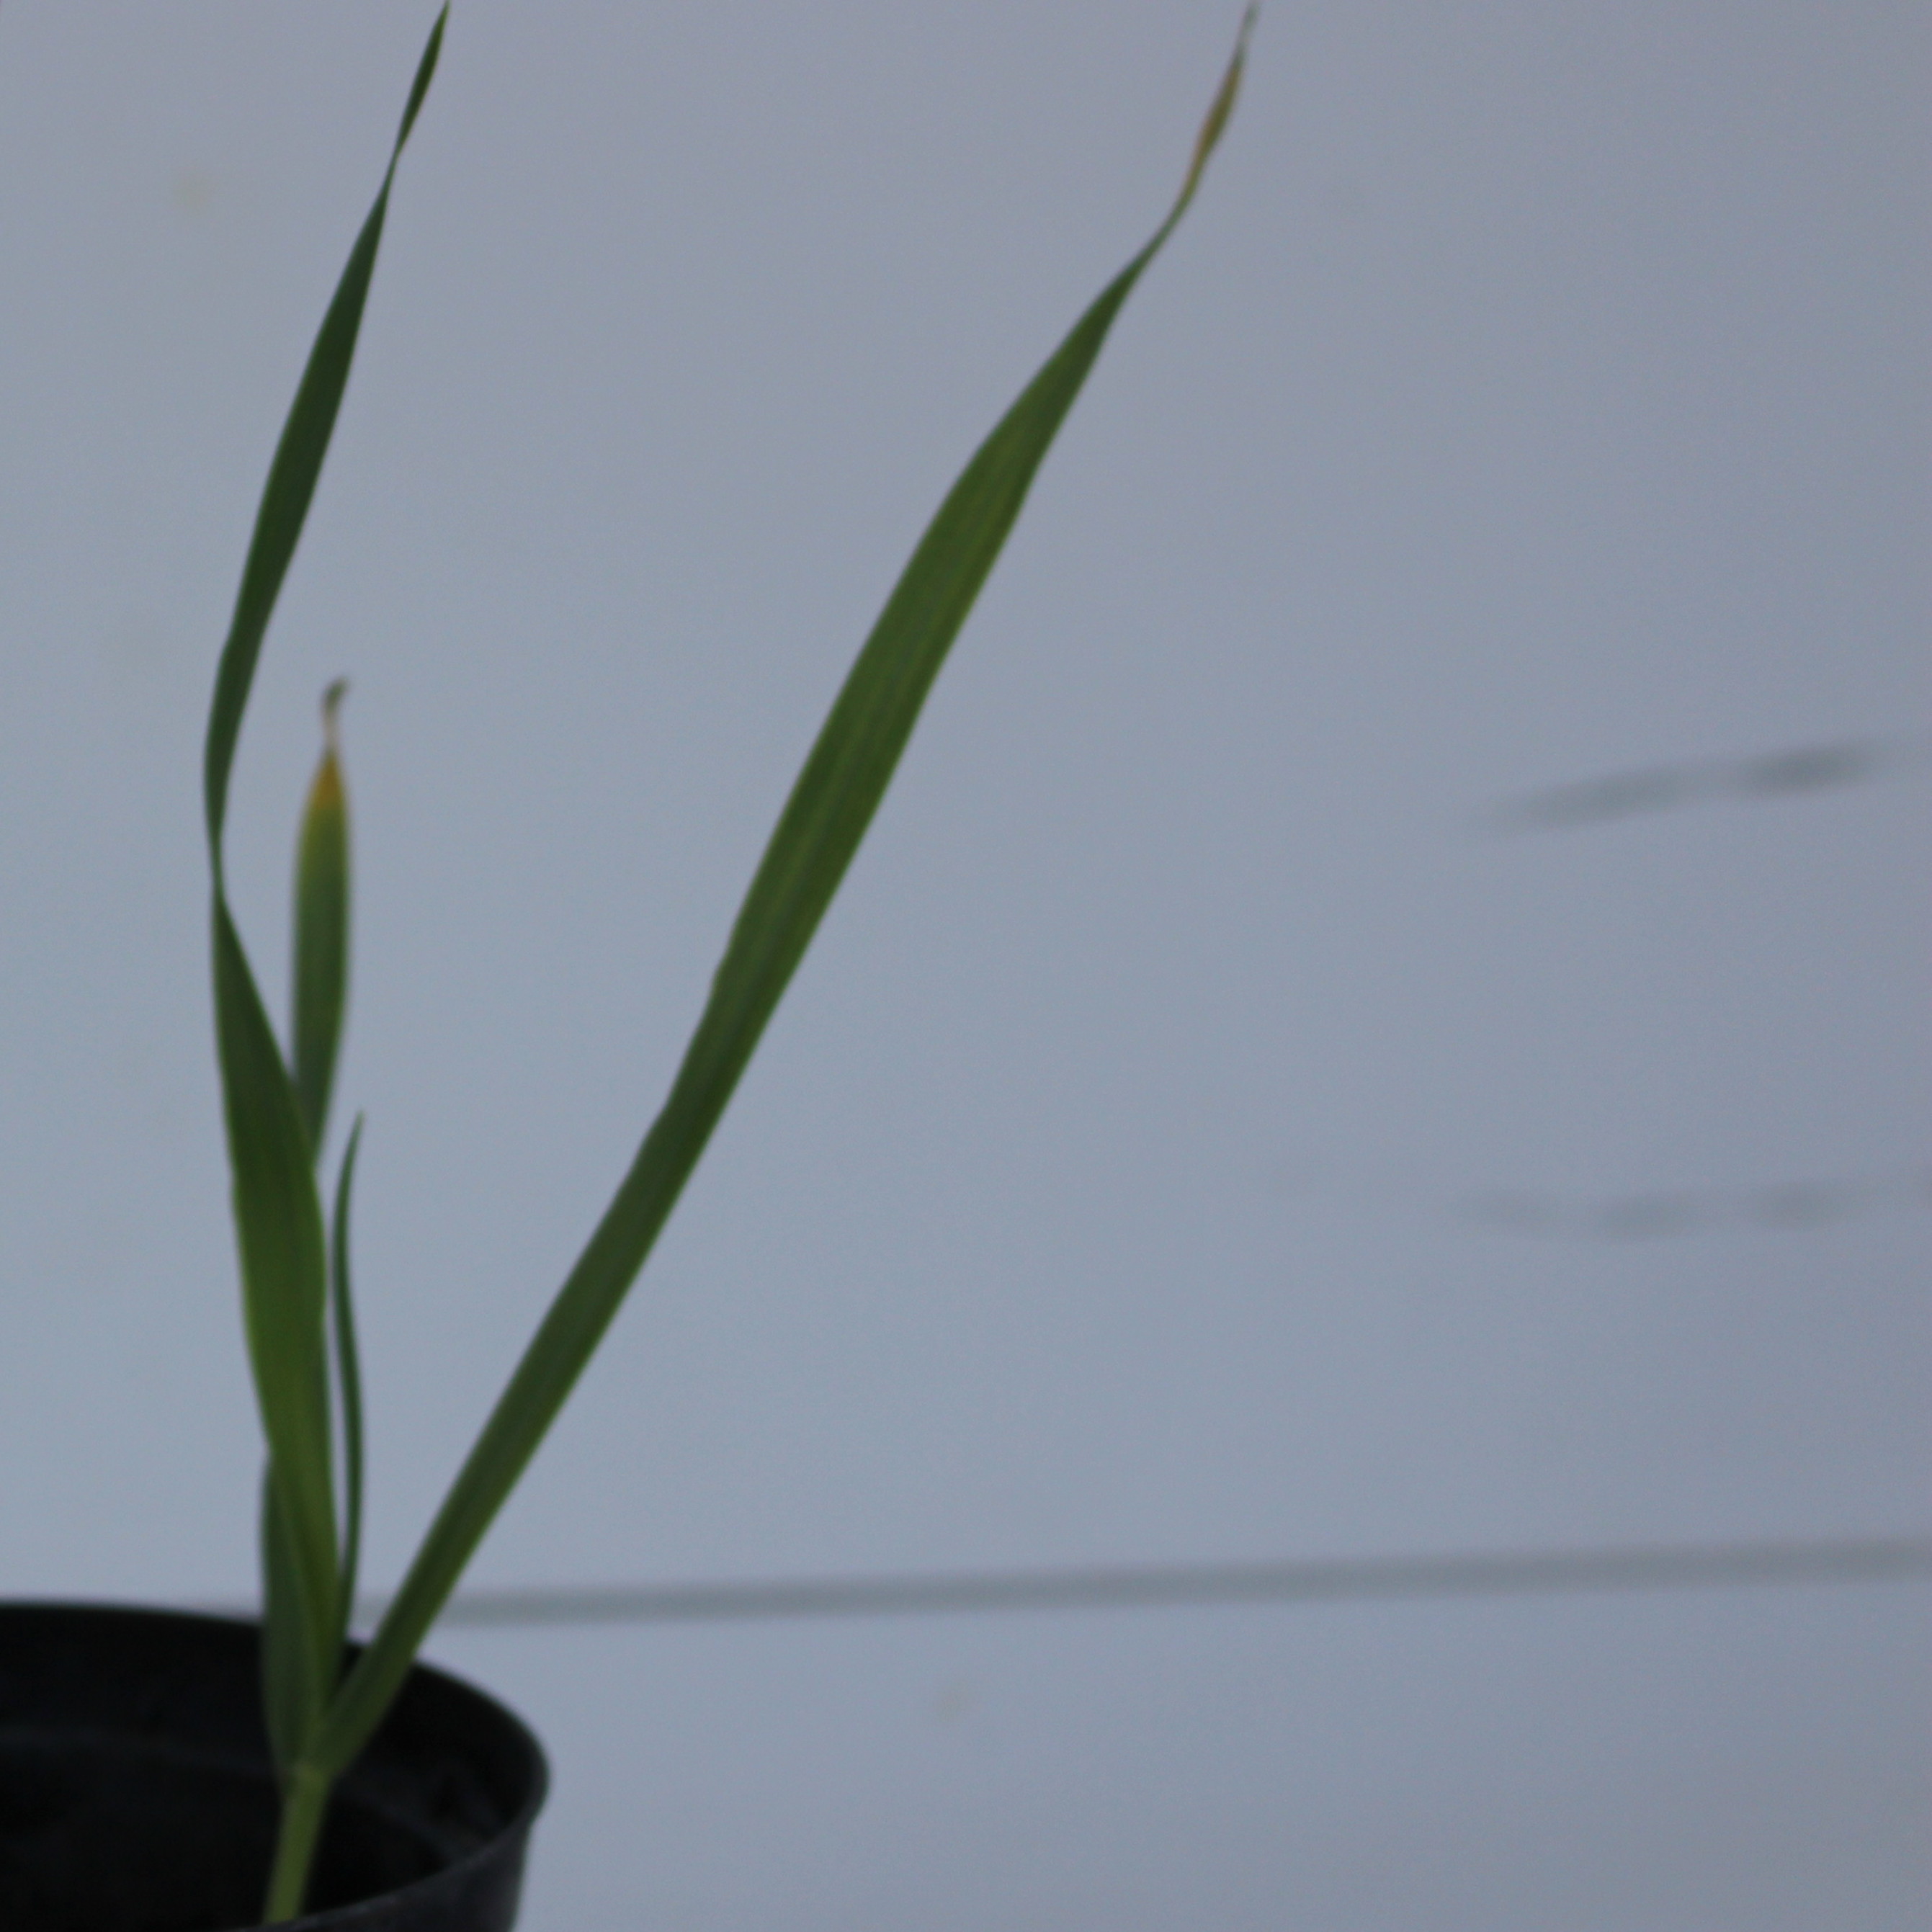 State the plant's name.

Avena sterilis
